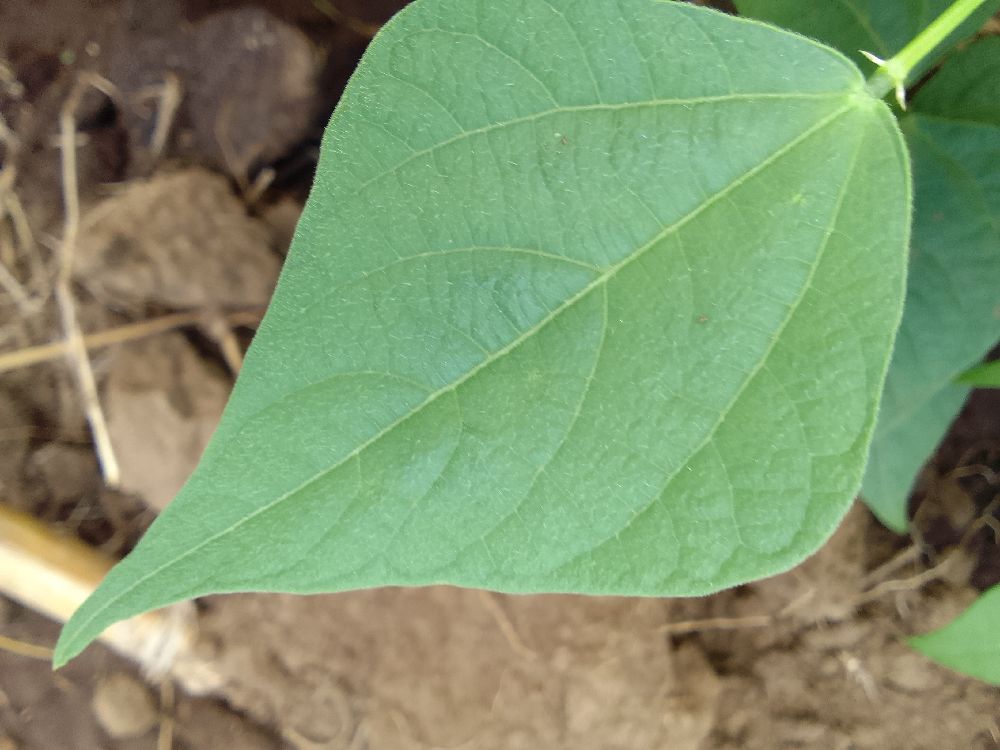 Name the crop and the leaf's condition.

common bean, healthy
